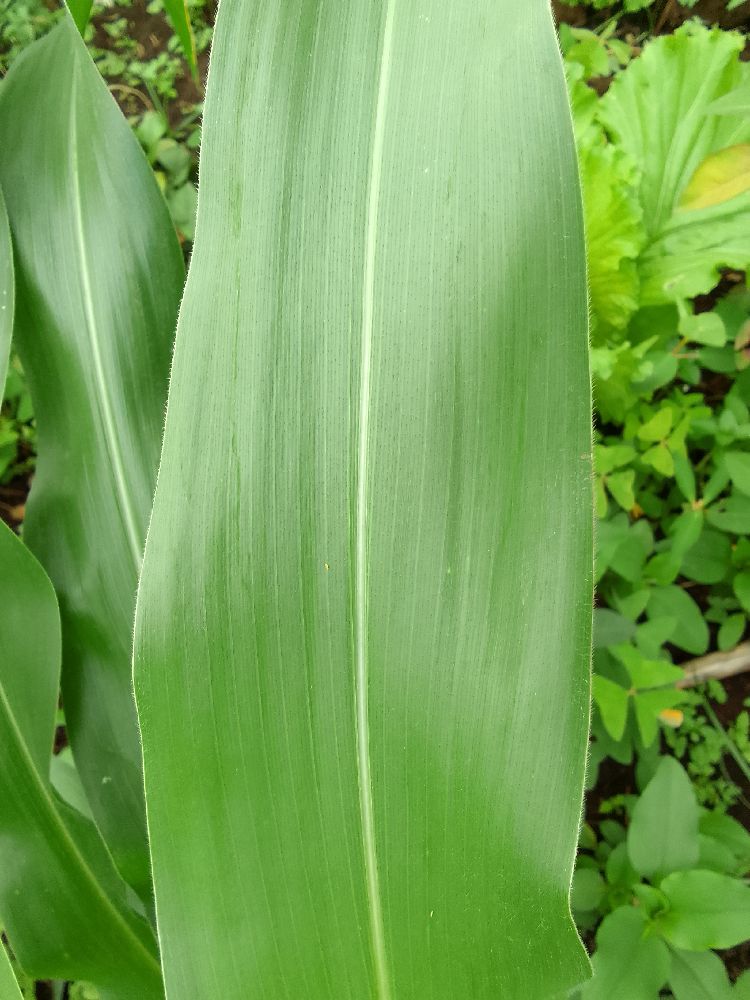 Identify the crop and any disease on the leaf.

maize, healthy
